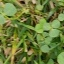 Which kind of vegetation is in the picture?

unstructured weed
